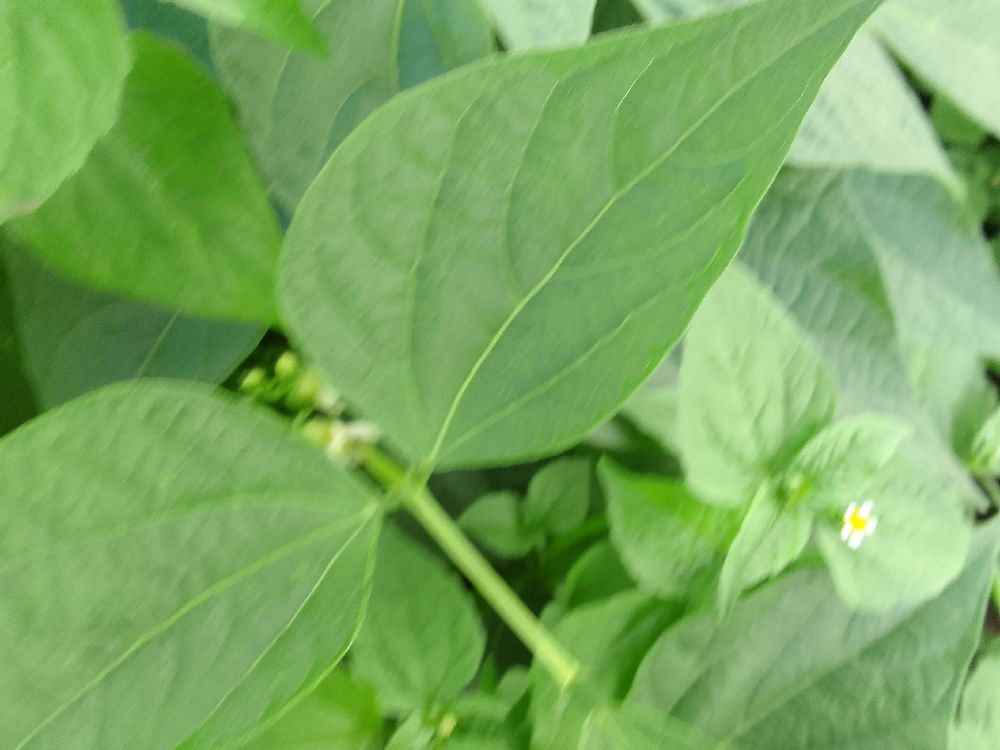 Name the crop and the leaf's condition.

common bean, healthy
